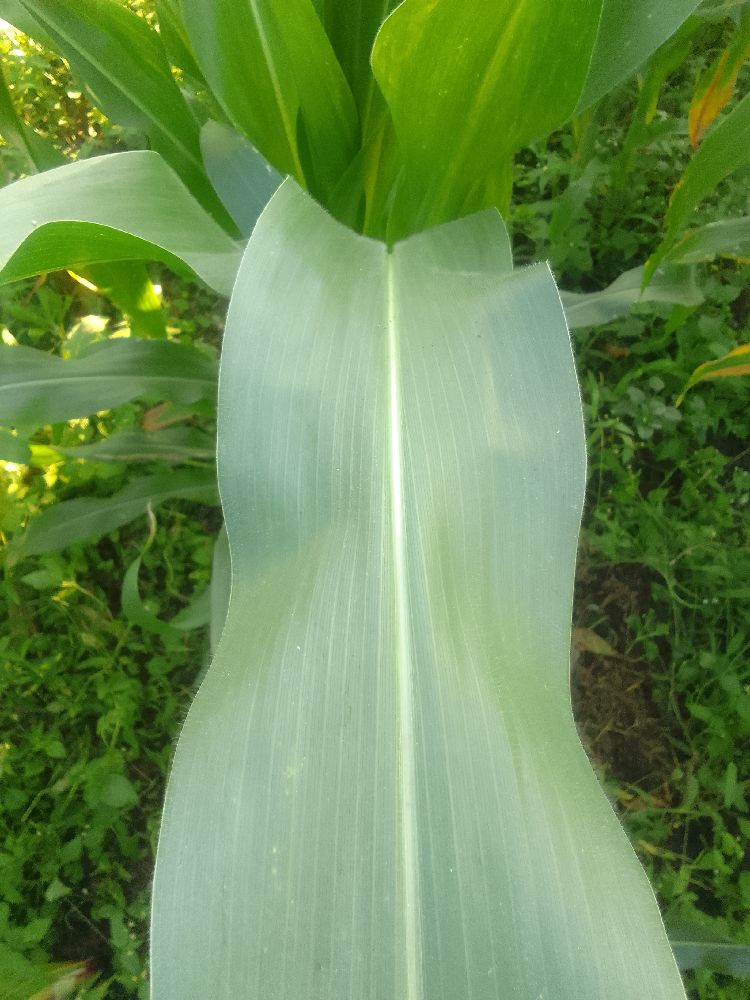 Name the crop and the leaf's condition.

maize, healthy
